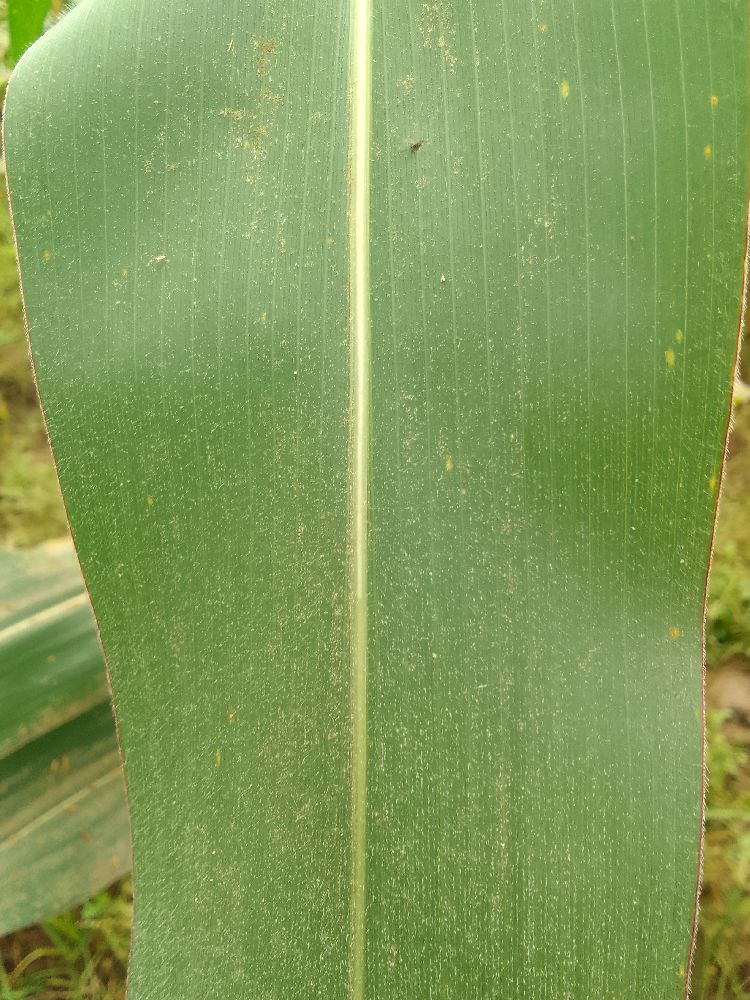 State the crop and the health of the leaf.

maize, healthy
